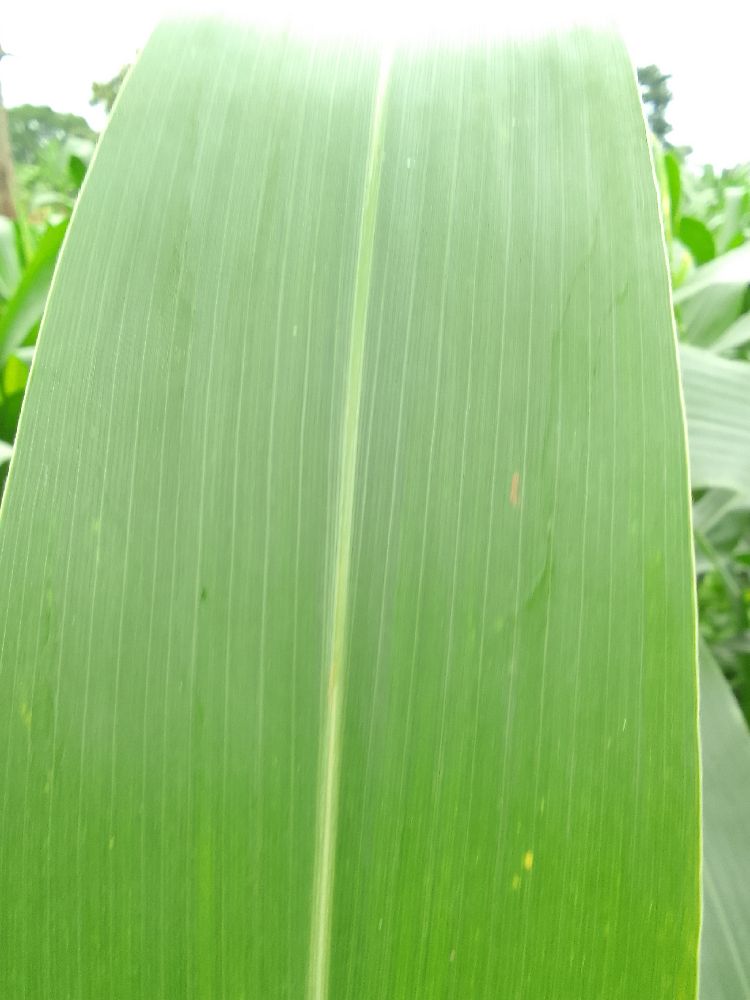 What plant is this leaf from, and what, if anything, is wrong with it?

maize, healthy
